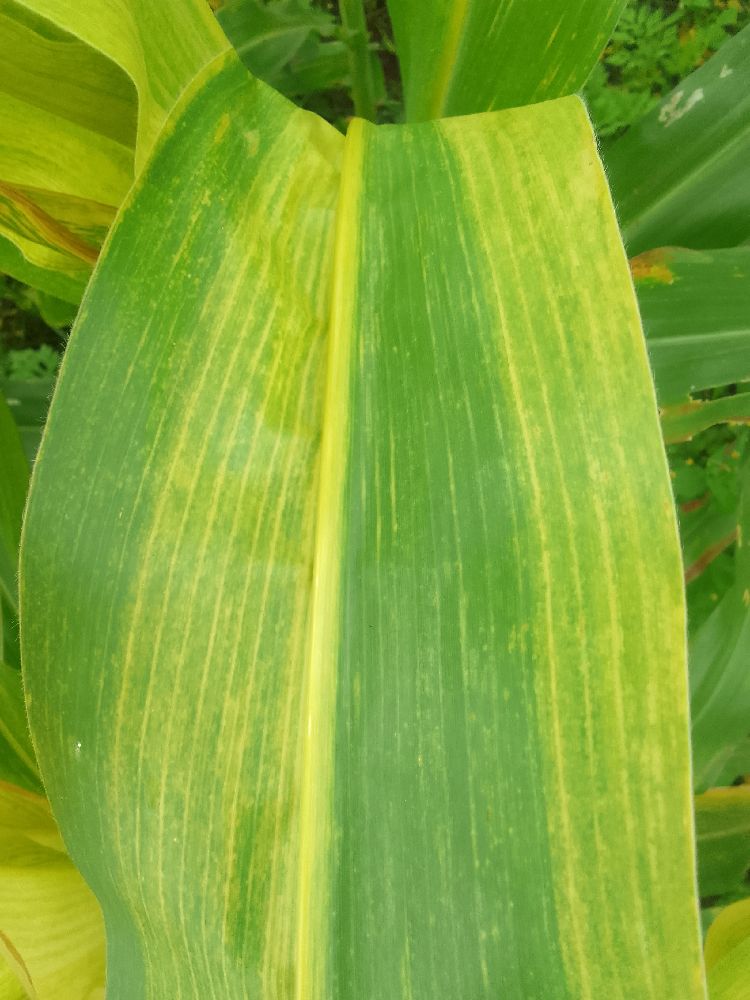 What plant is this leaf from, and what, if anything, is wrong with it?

maize, maize lethal necrosis
